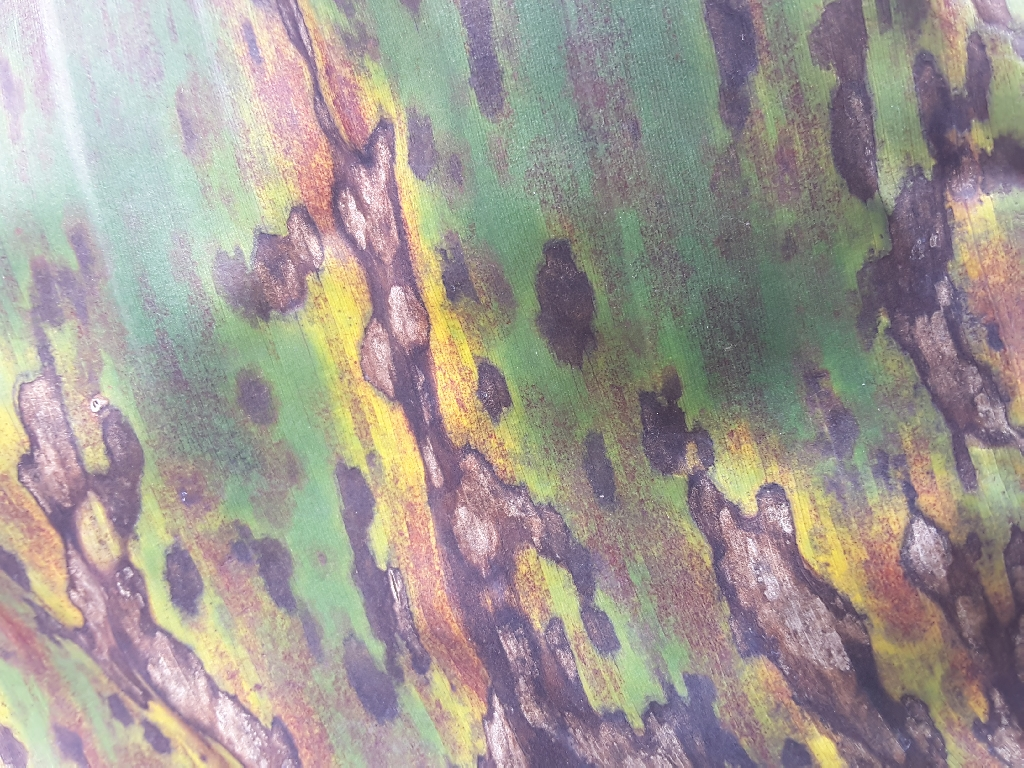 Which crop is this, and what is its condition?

banana, black sigatoka
